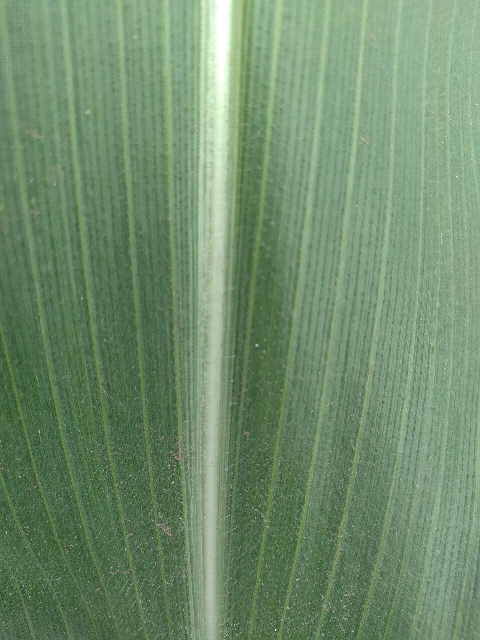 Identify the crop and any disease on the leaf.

maize, healthy
